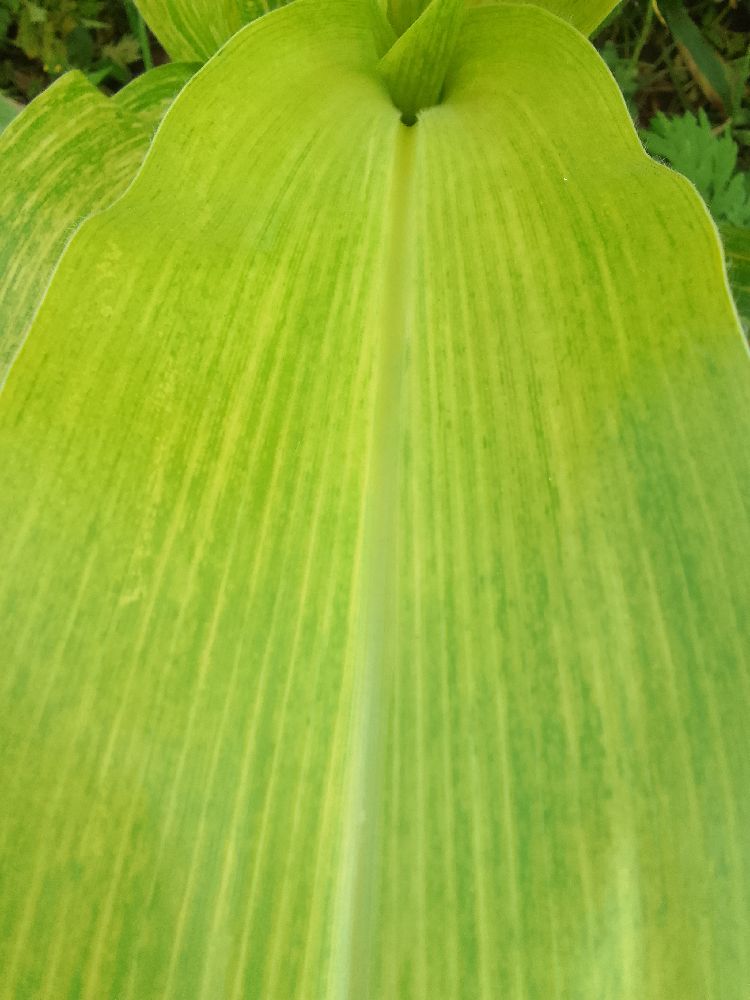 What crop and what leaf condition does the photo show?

maize, maize lethal necrosis
